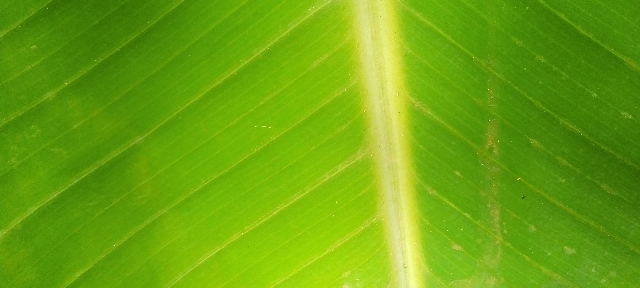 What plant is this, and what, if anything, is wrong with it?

banana, healthy
